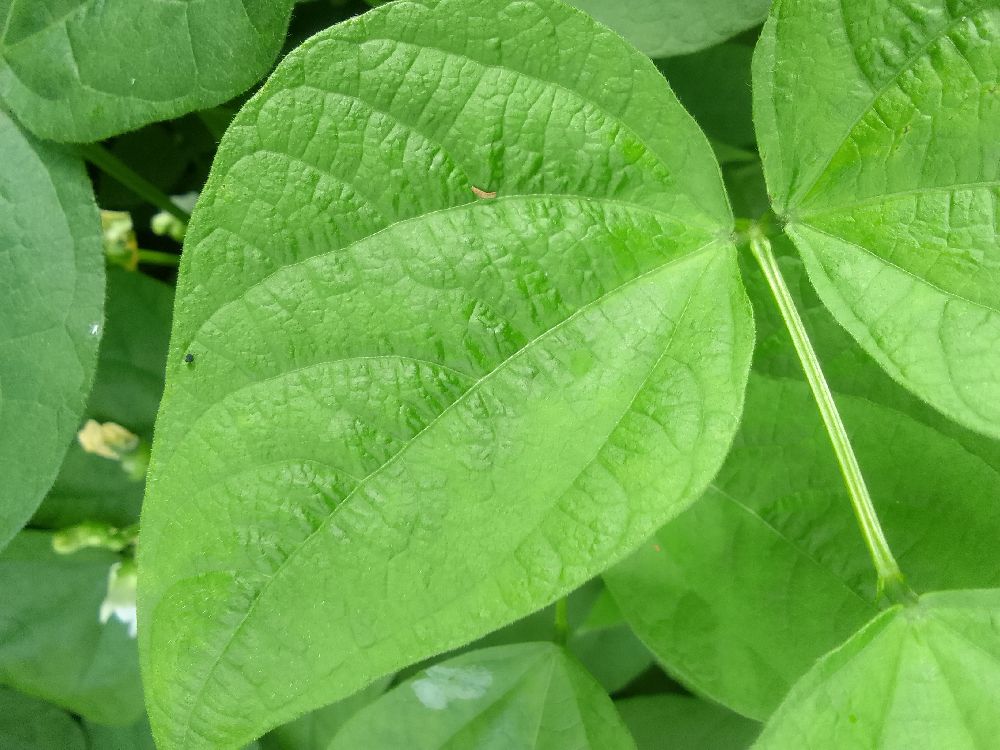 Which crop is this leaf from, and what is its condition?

common bean, healthy
